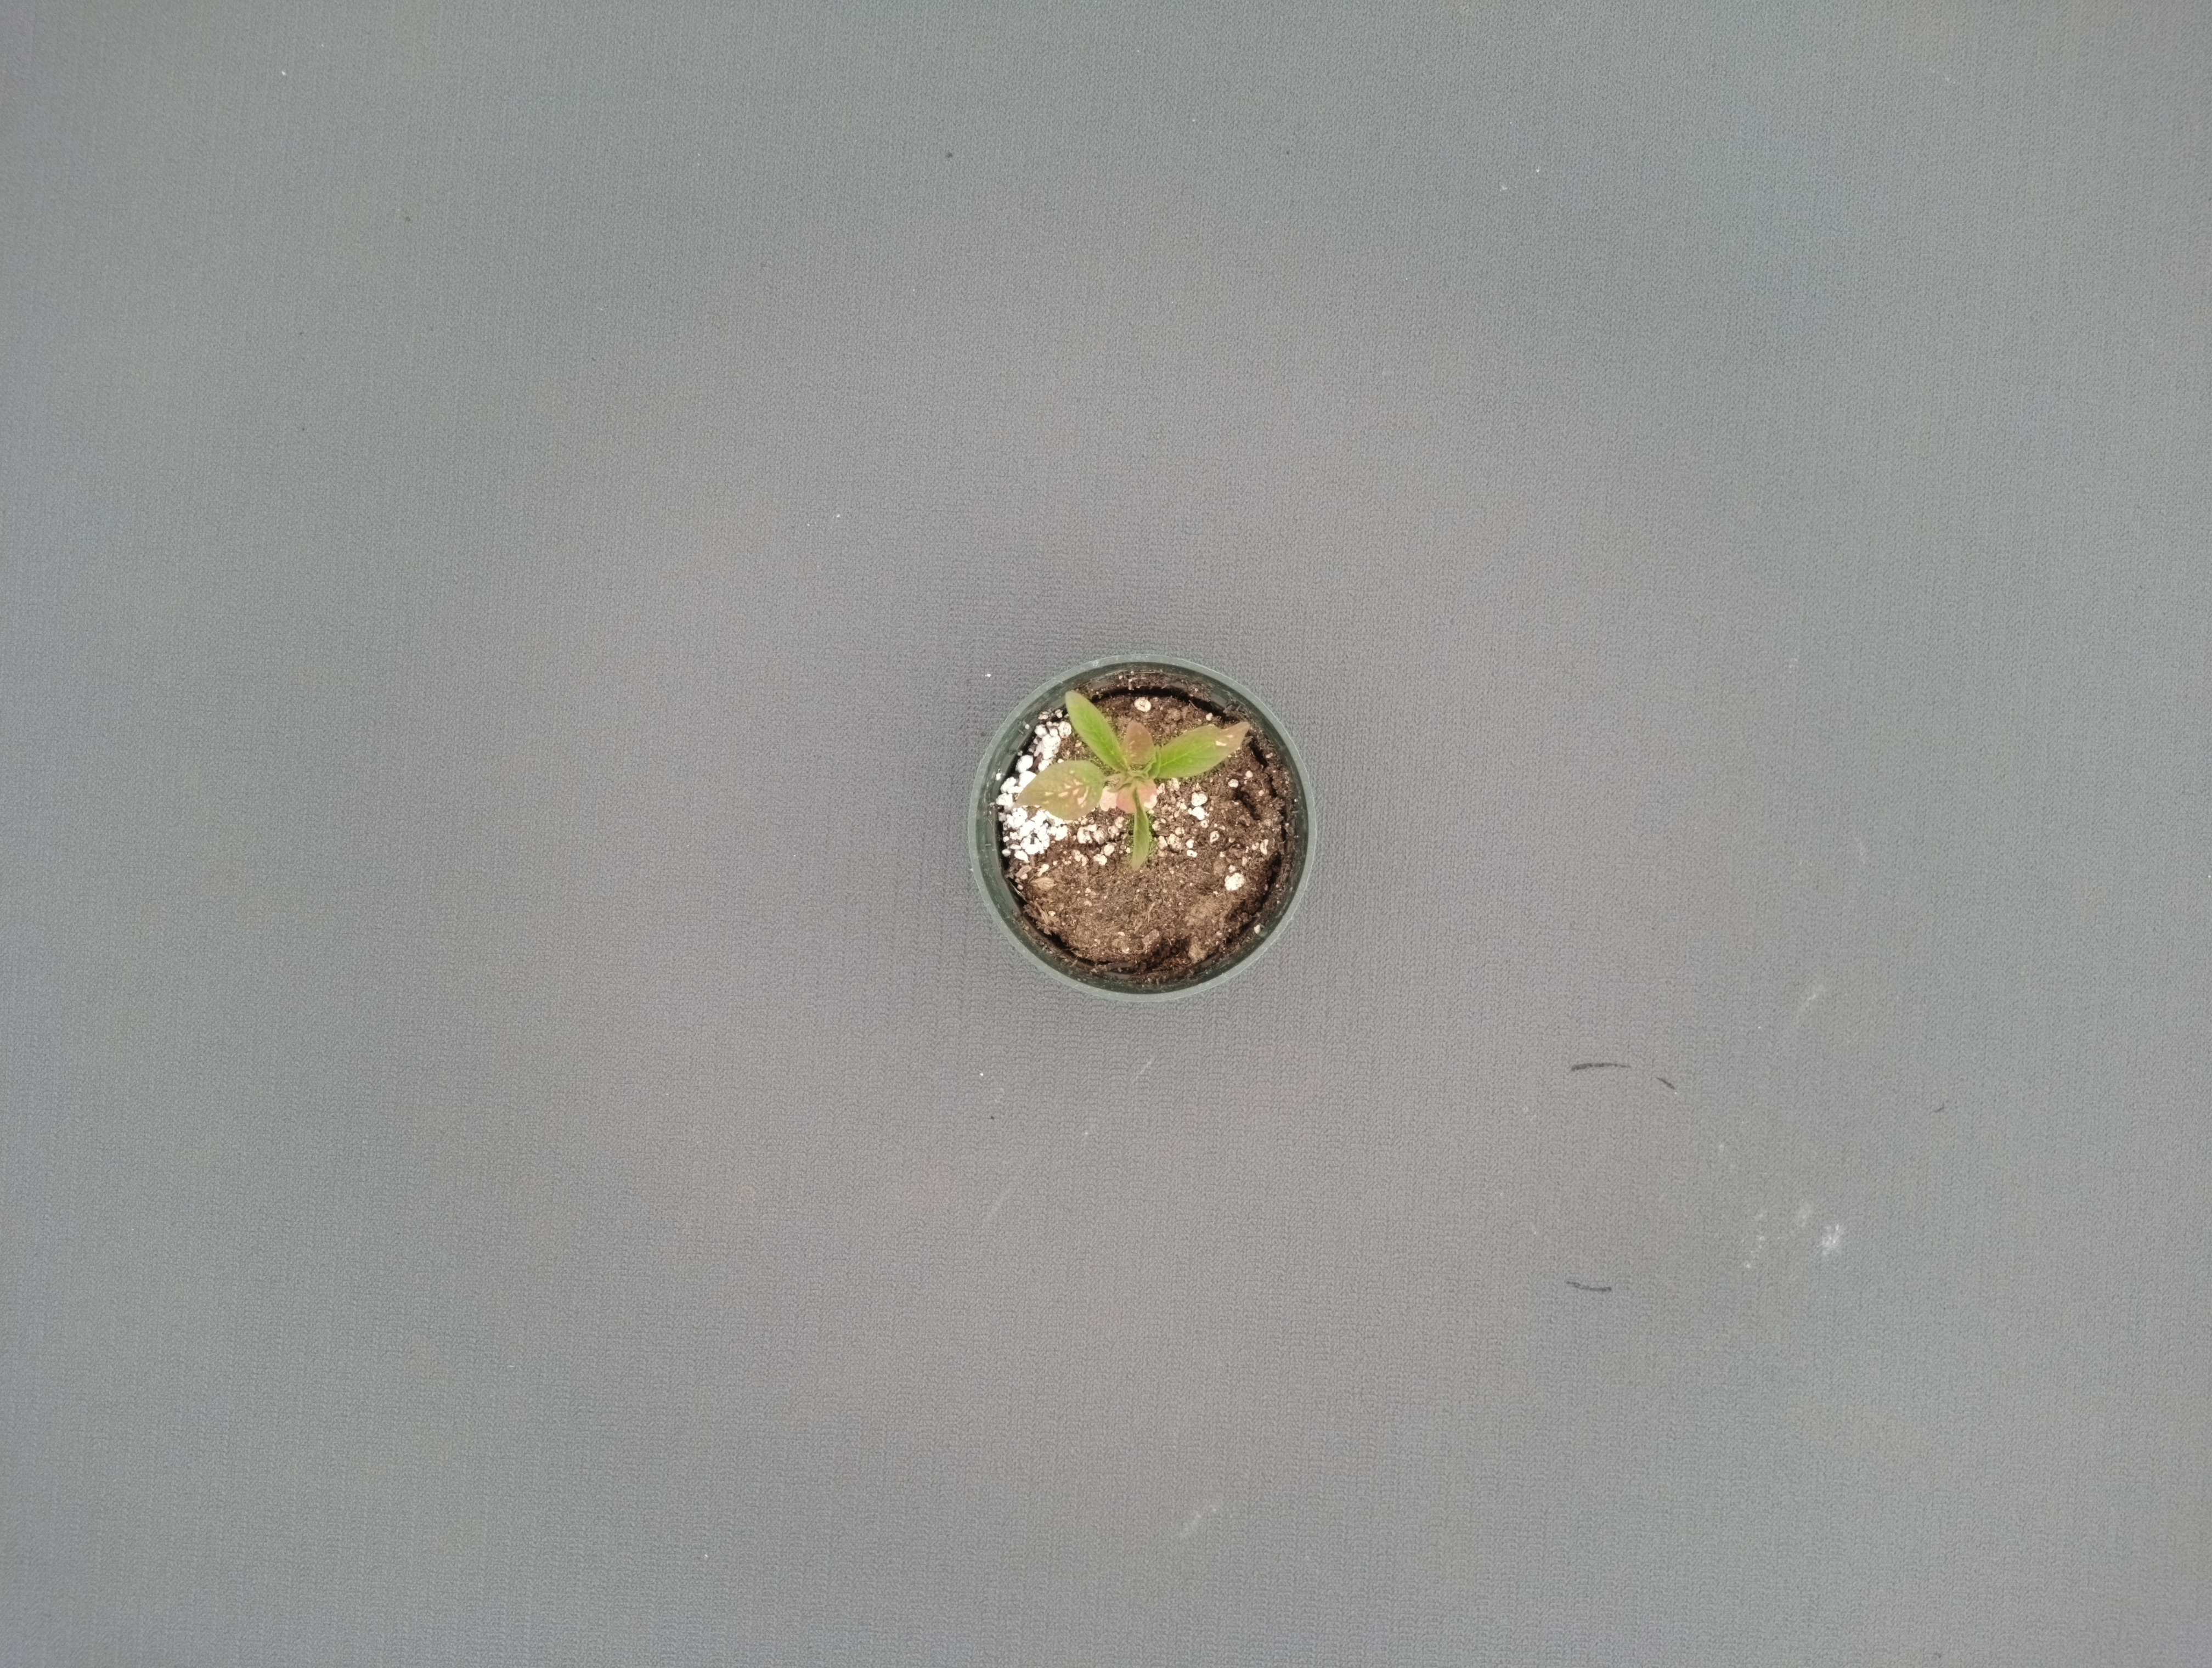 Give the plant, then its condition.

waterhemp, chlorosis only
